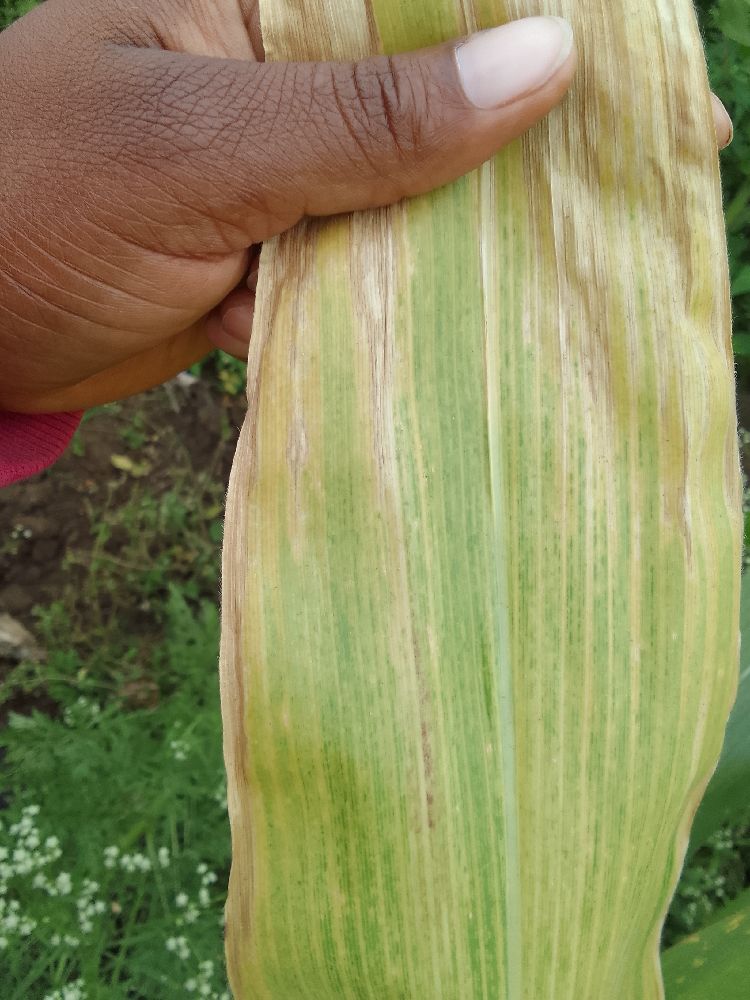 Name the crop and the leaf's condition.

maize, maize lethal necrosis
